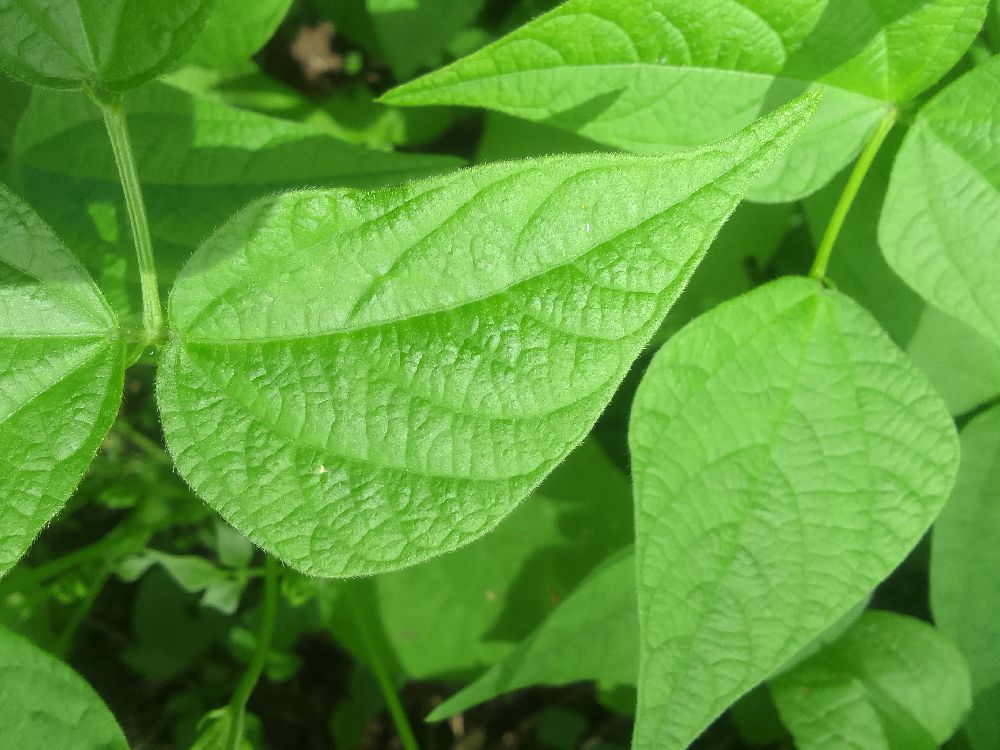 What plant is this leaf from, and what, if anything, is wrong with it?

common bean, healthy
